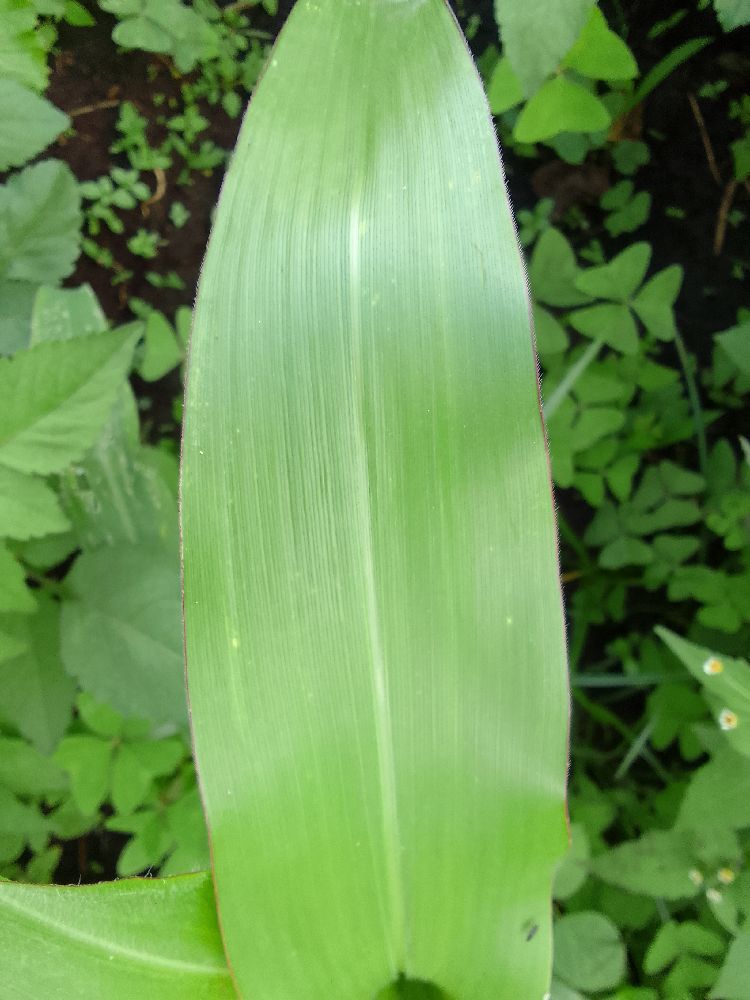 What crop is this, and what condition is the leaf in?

maize, healthy
